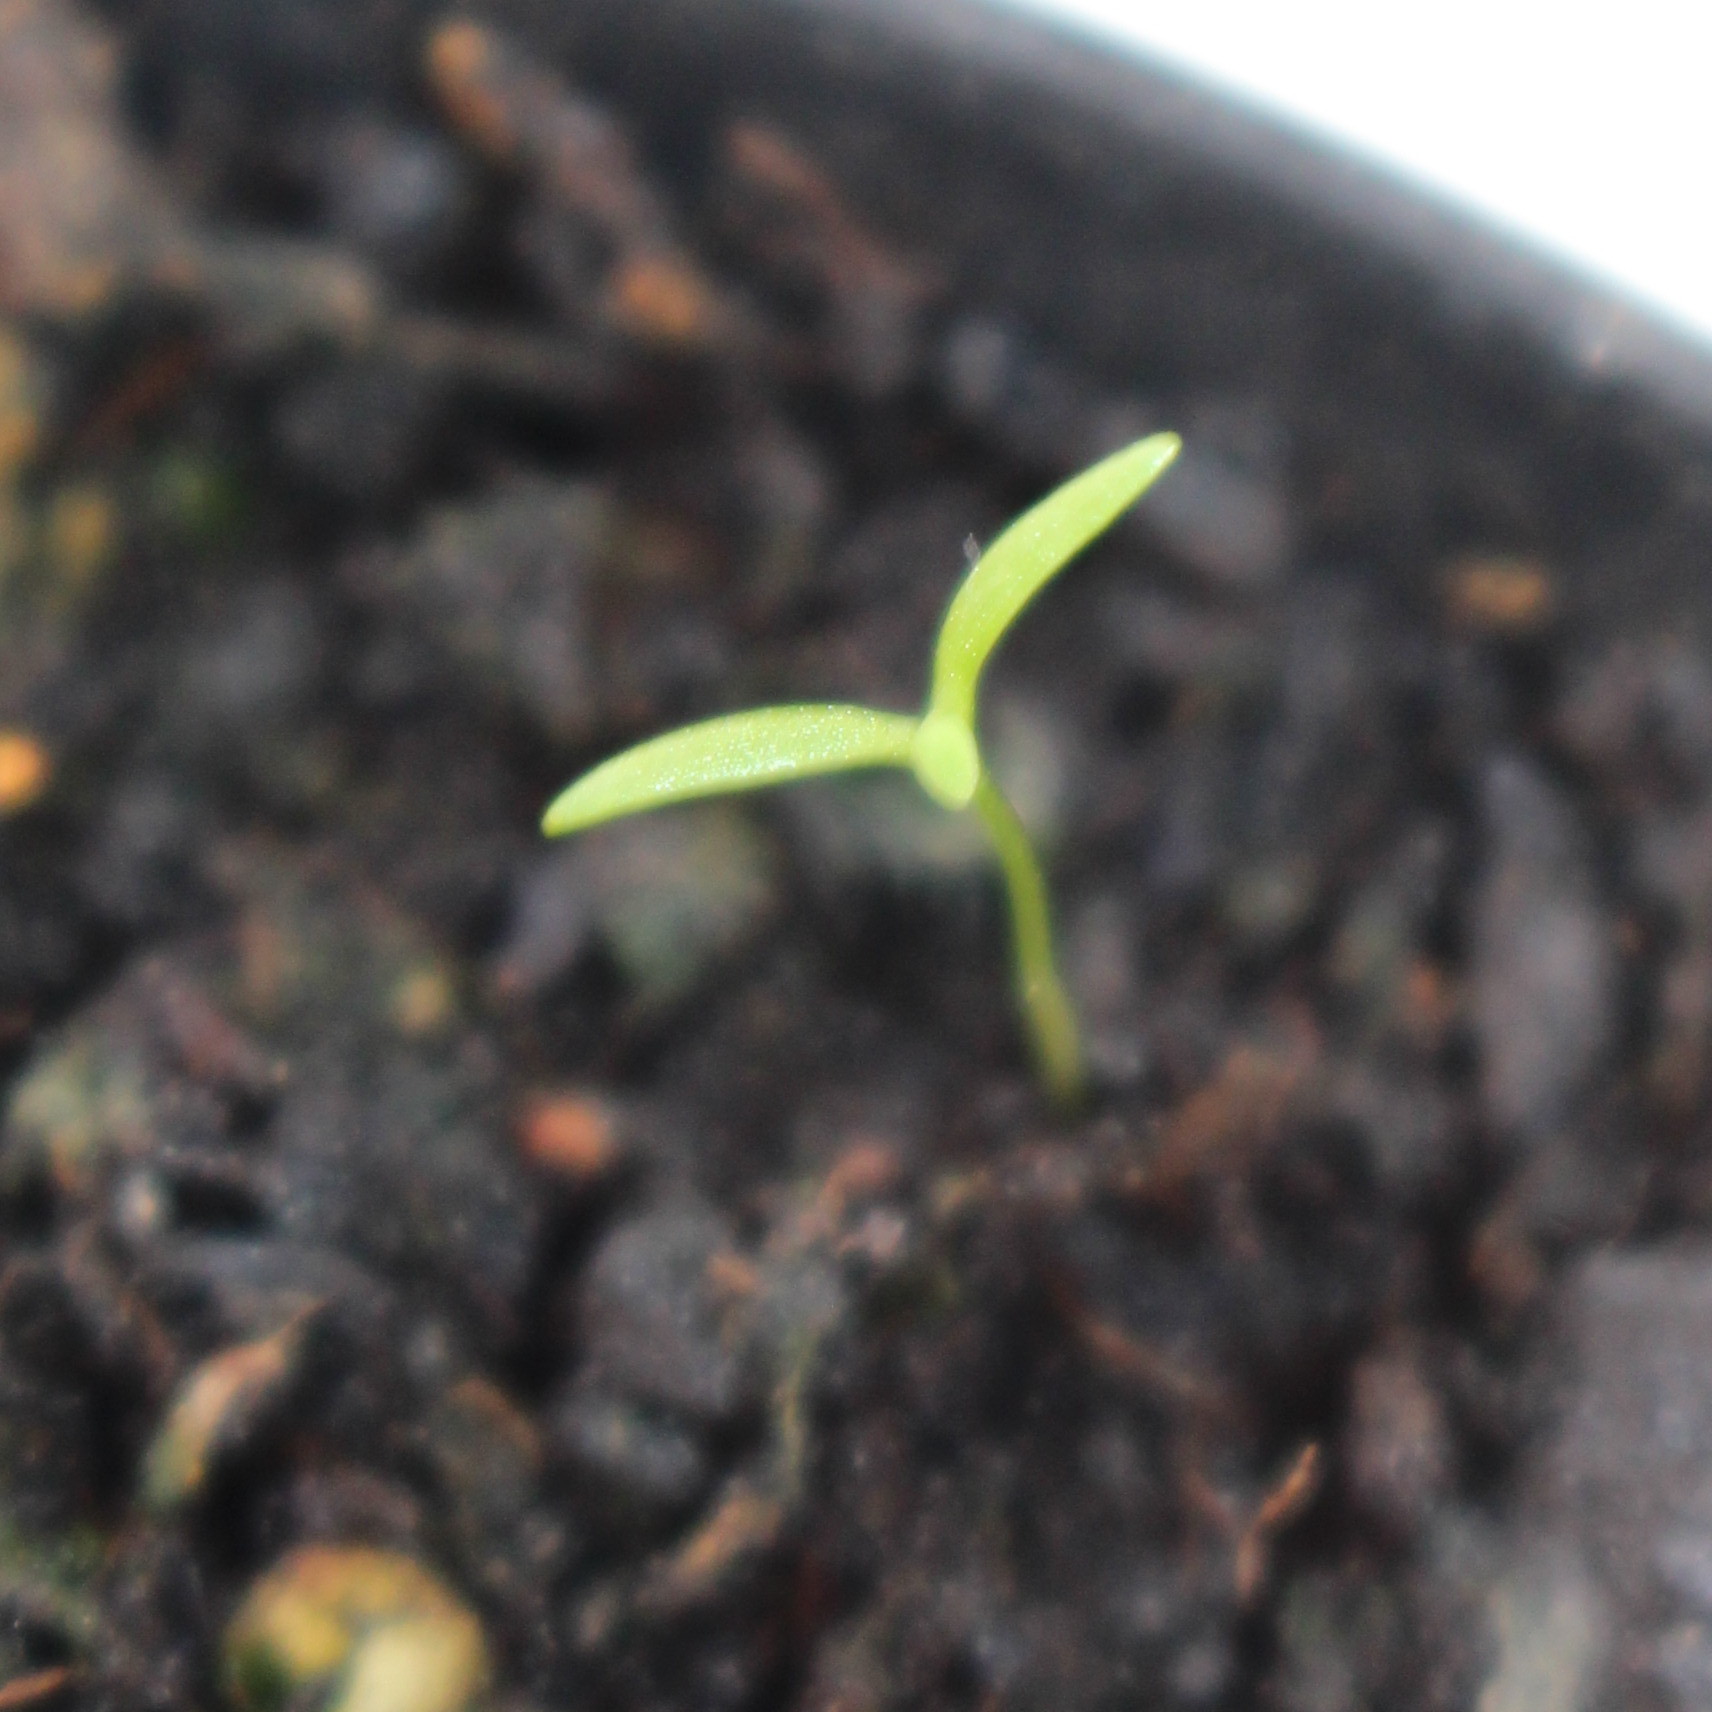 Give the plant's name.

Papaver rhoeas
